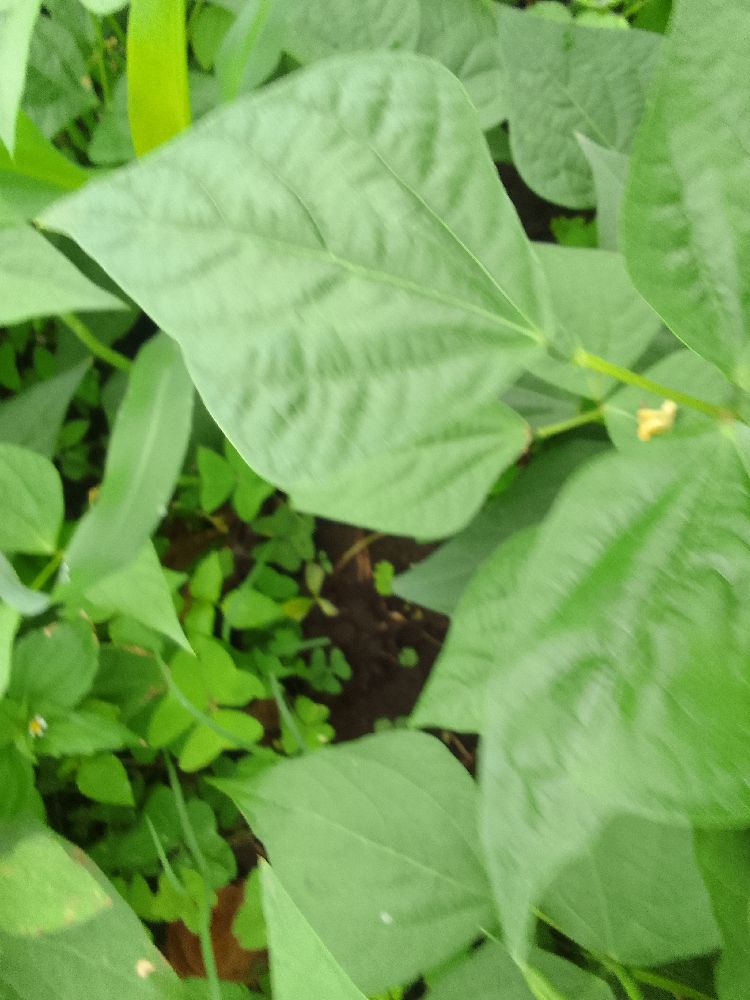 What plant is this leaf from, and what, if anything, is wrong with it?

common bean, healthy
